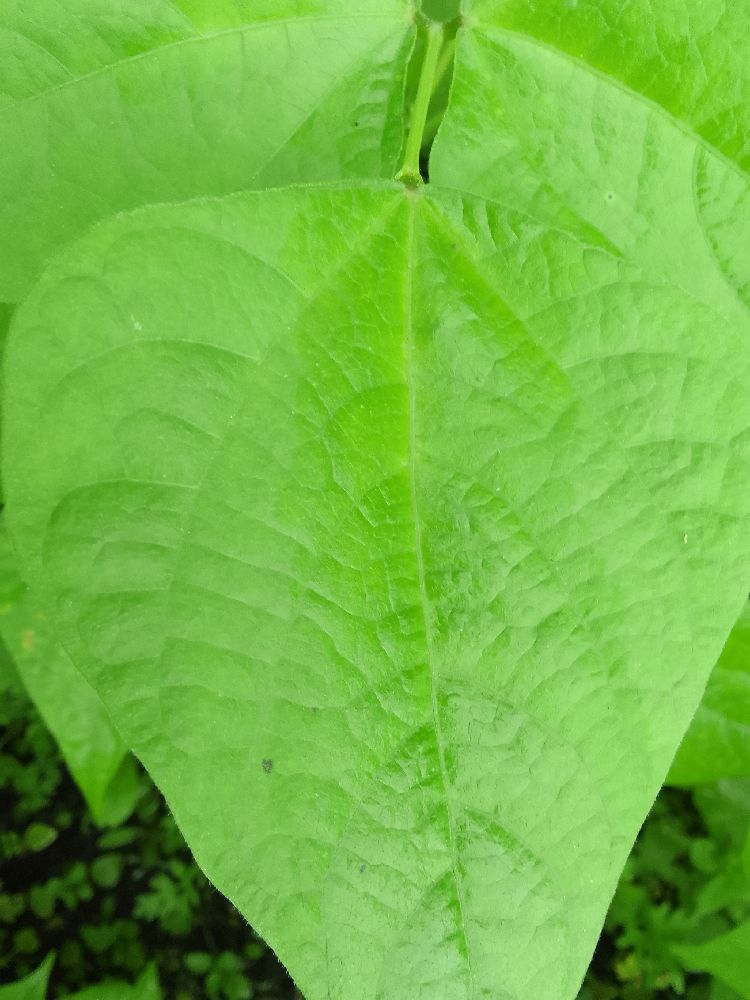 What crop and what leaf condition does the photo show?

common bean, healthy
